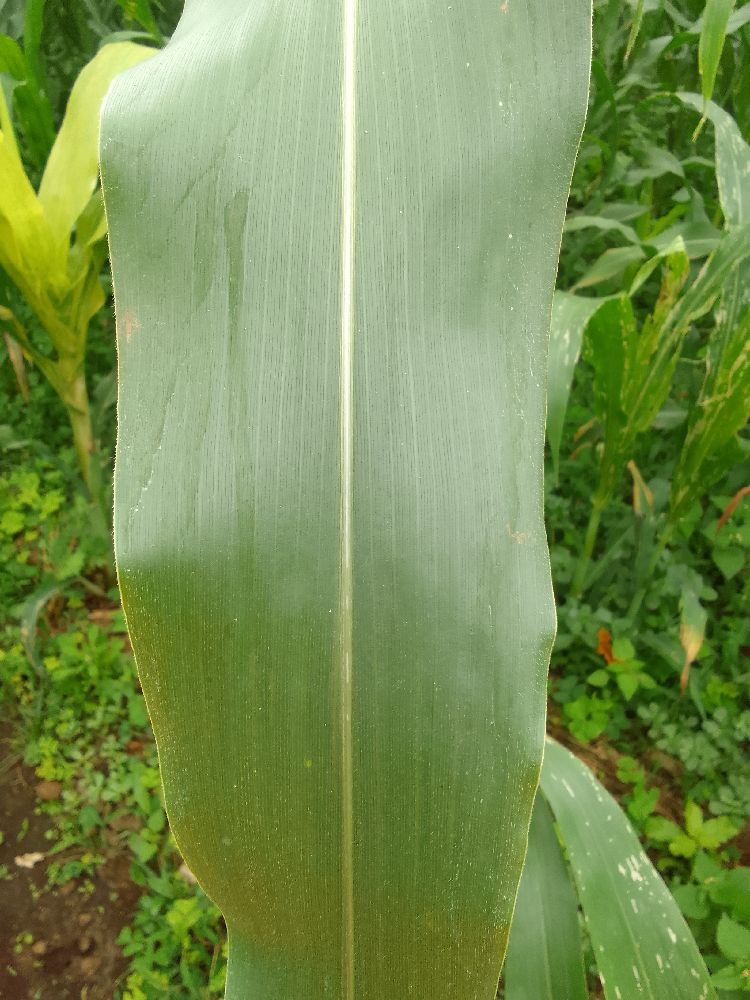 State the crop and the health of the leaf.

maize, healthy
